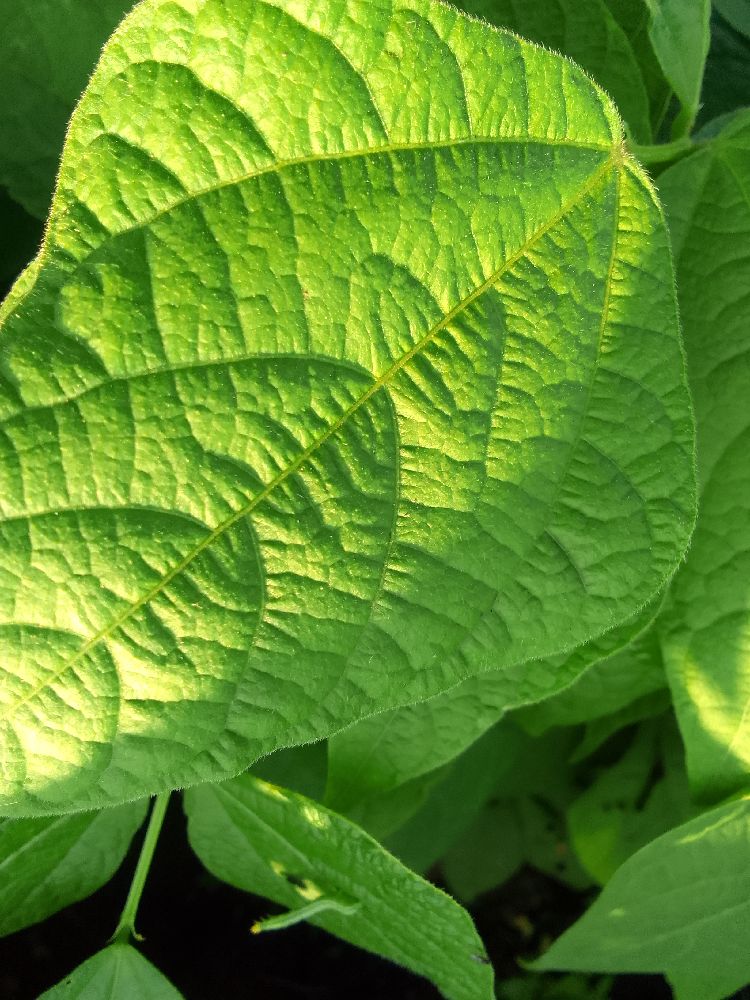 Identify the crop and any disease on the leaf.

common bean, healthy
